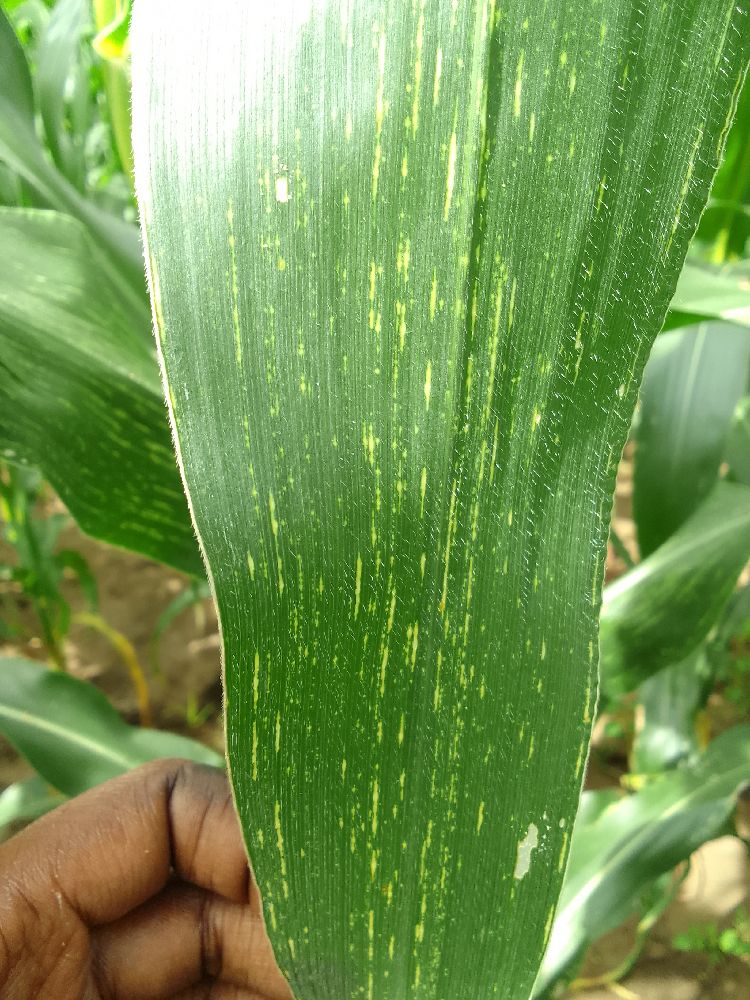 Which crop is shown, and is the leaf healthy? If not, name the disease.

maize, maize streak virus
